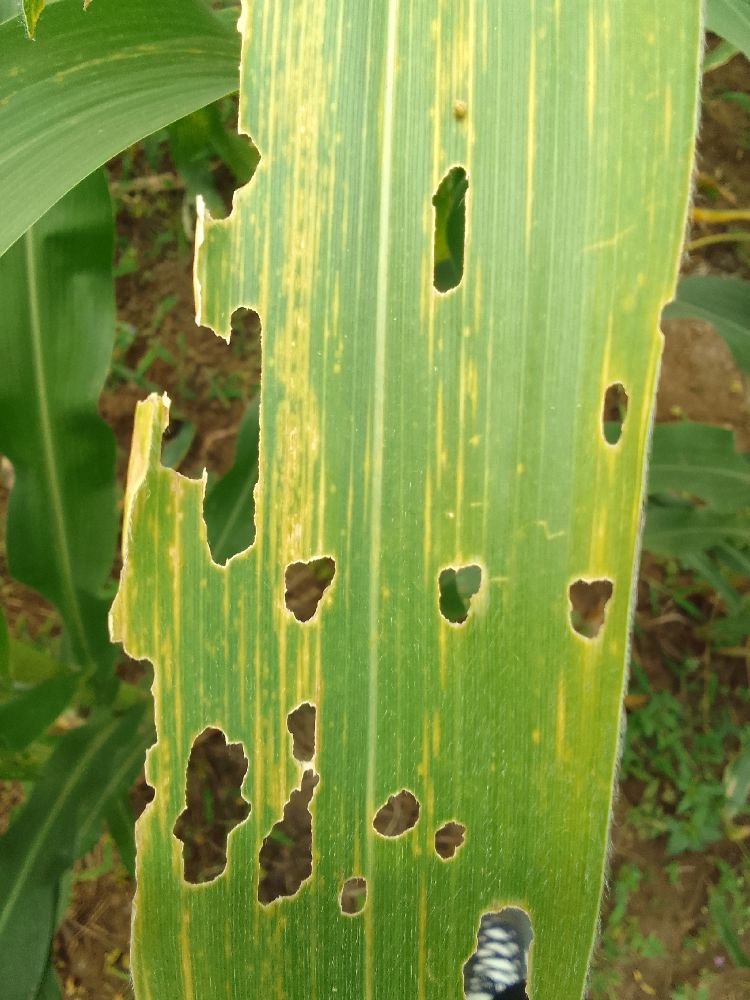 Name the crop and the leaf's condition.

maize, maize lethal necrosis
